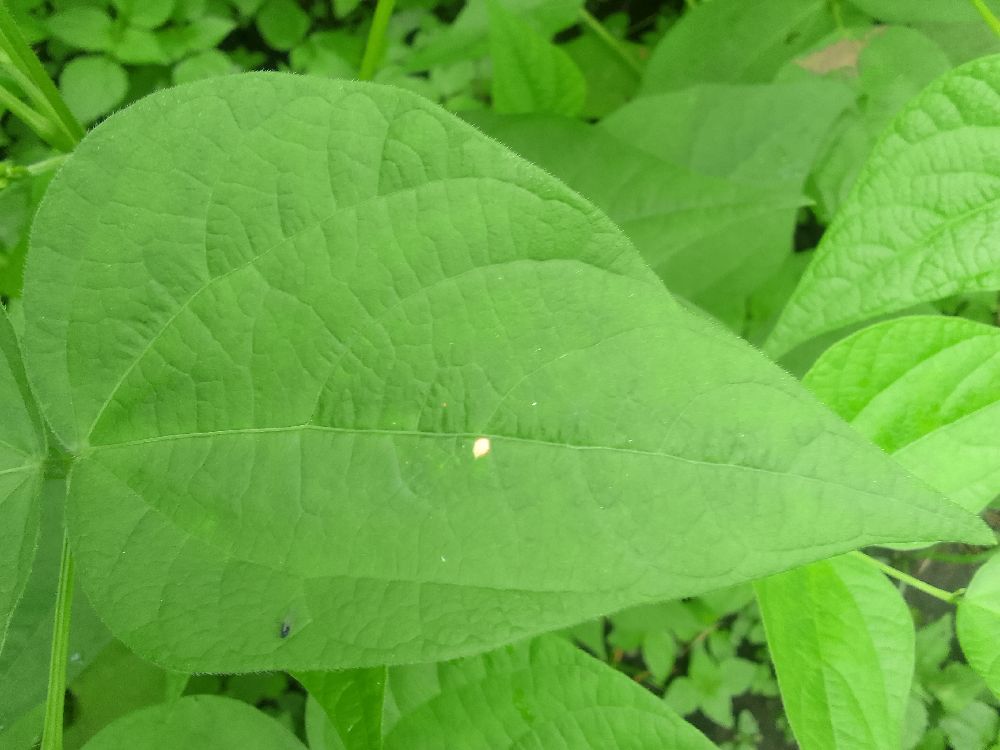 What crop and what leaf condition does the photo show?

common bean, healthy
